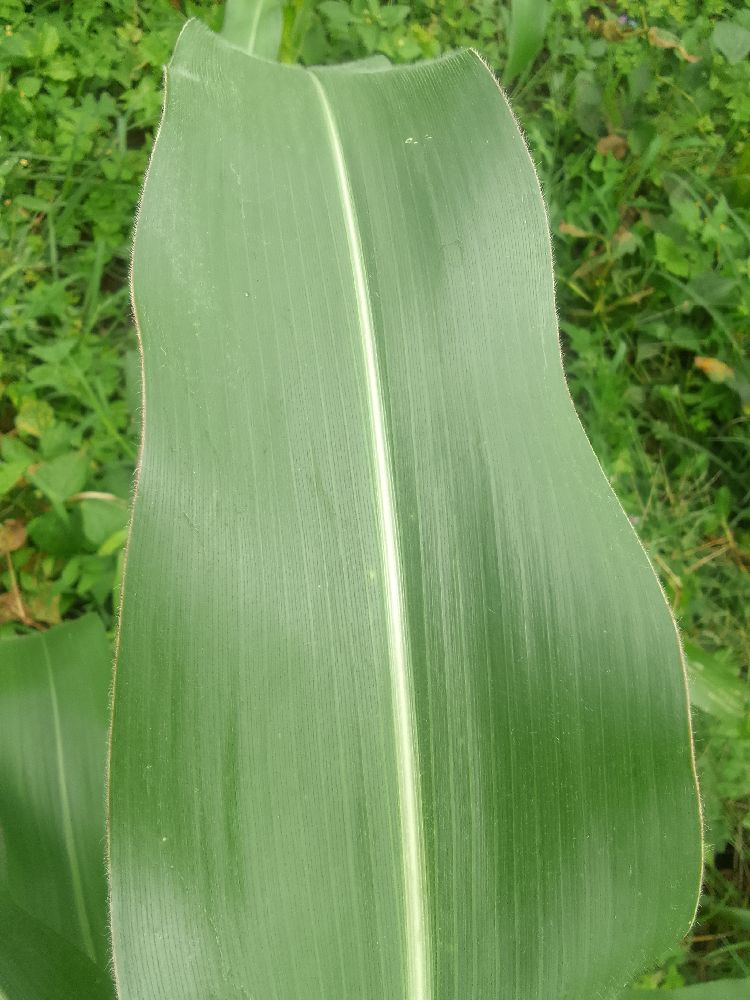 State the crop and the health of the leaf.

maize, healthy
